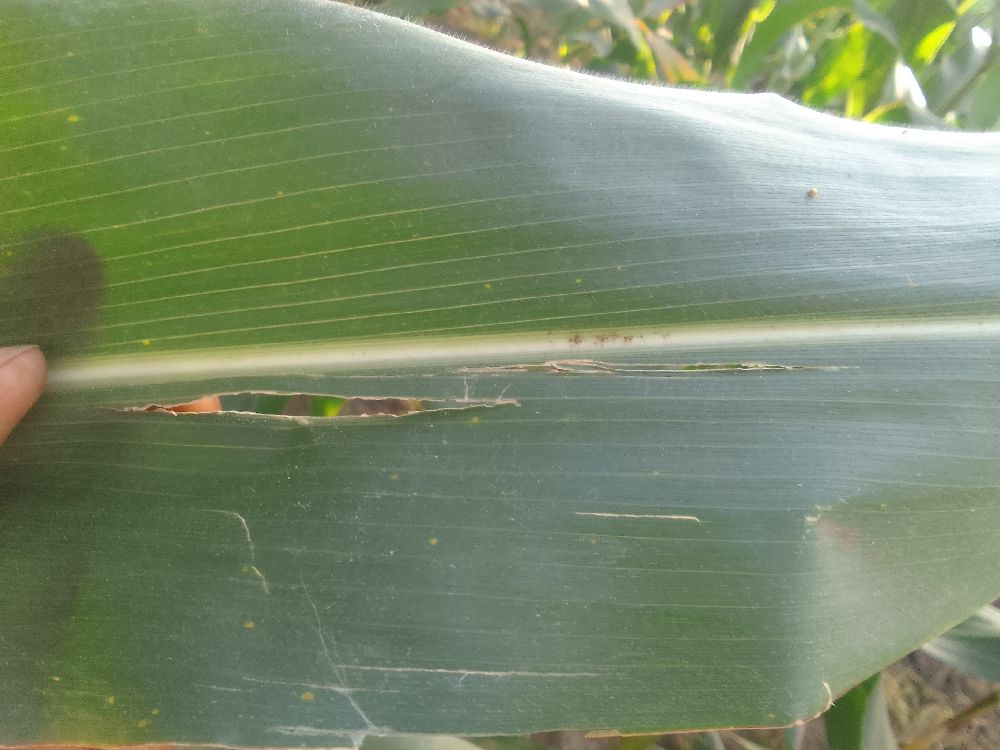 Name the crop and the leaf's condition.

maize, healthy
